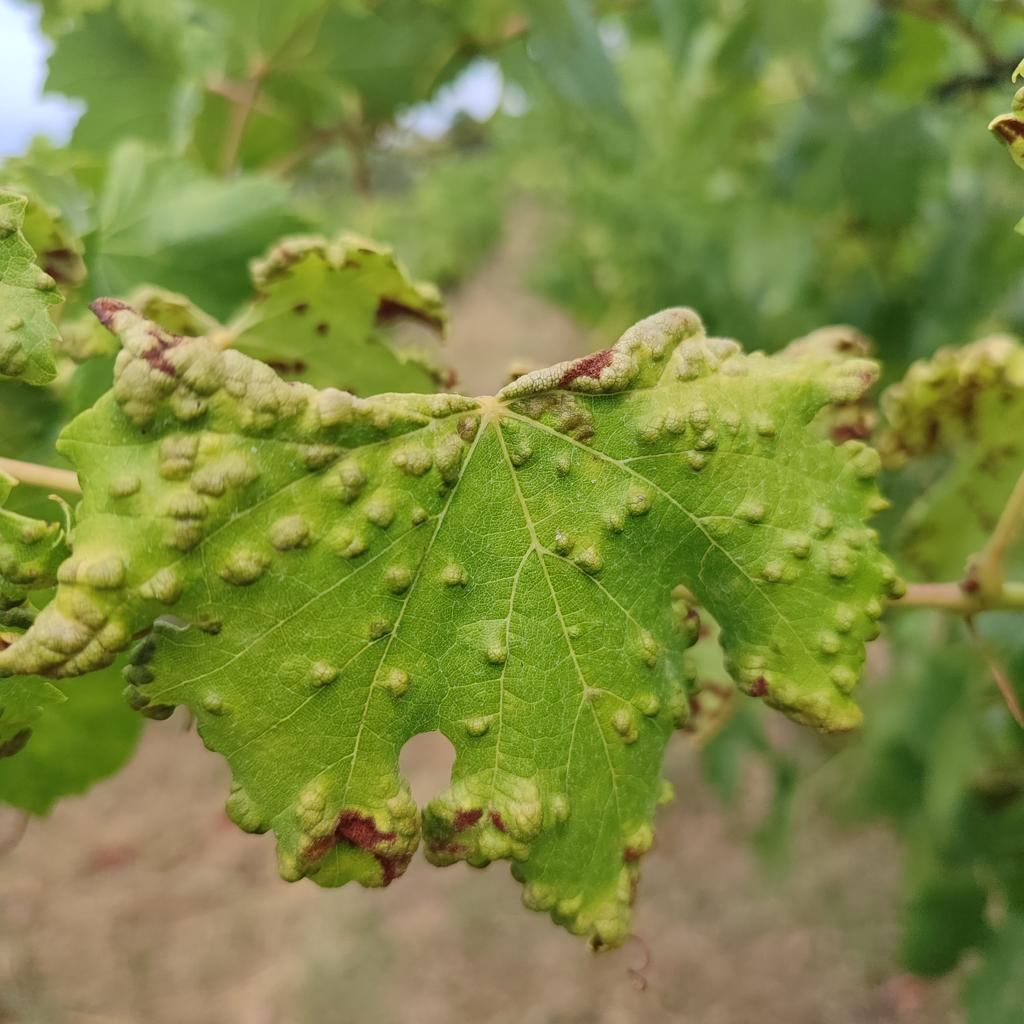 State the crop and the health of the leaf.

grapevine, erineum mite
